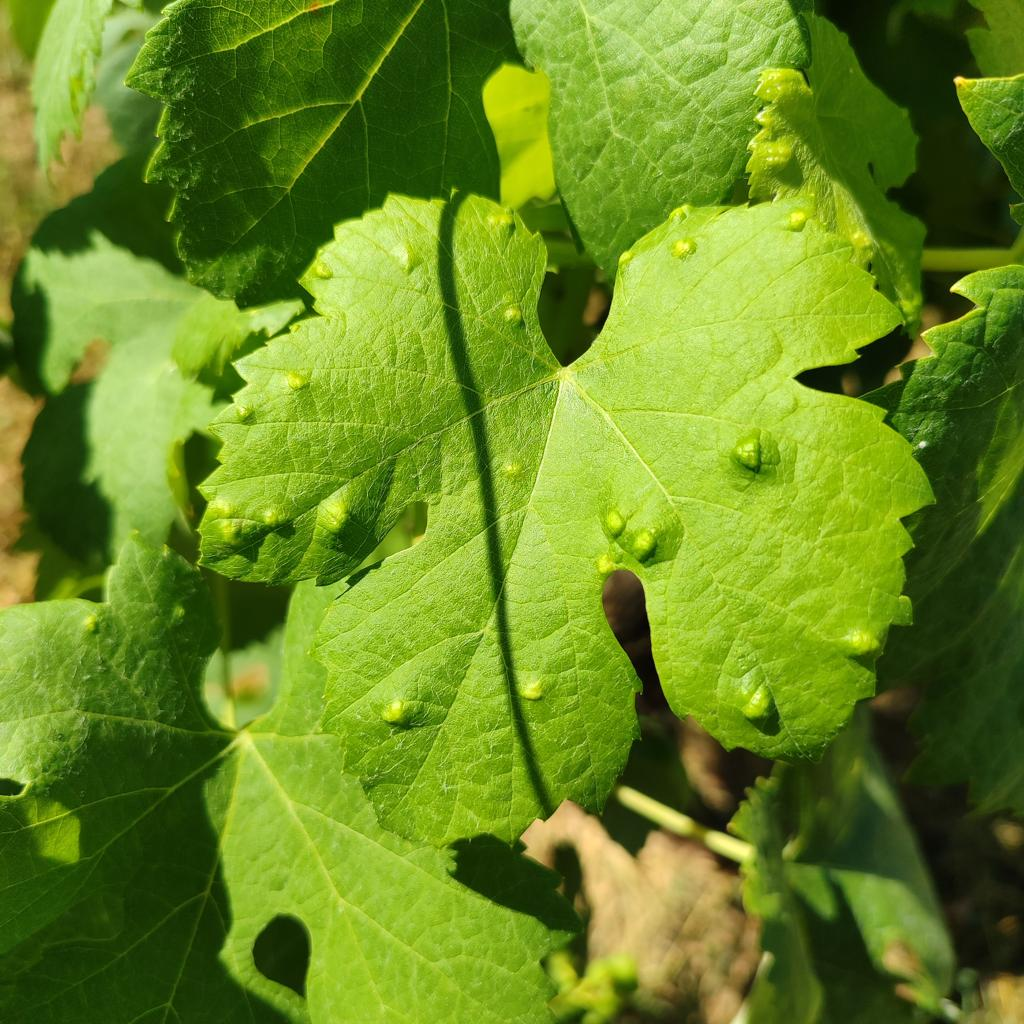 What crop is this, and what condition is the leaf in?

grapevine, erineum mite
